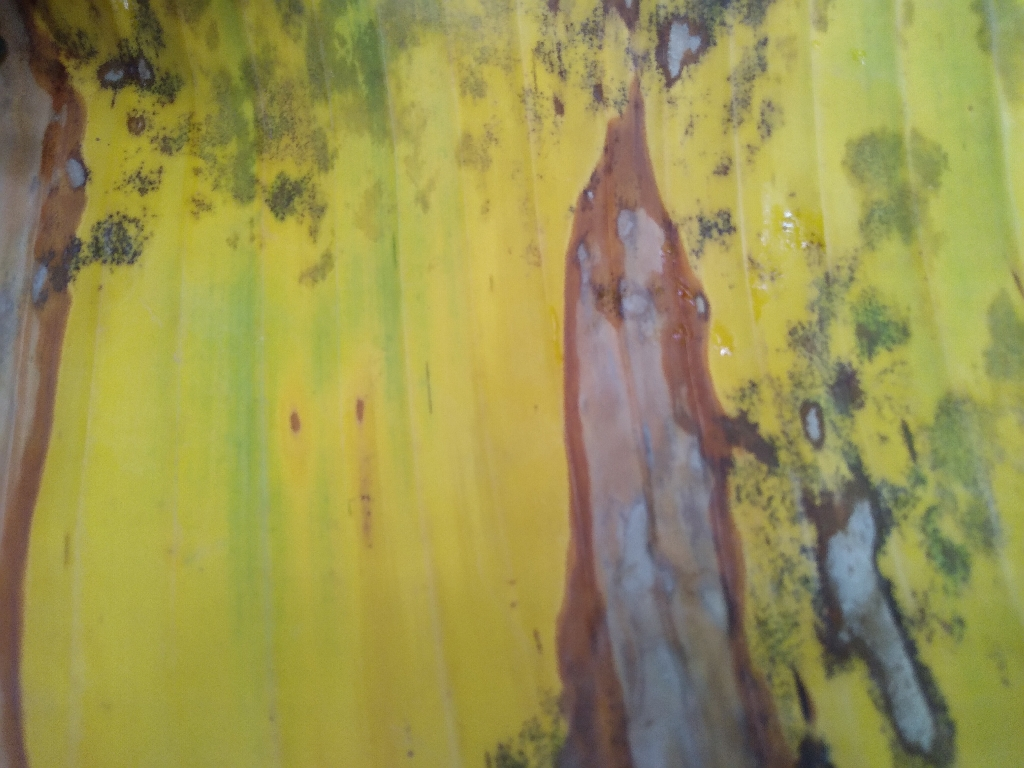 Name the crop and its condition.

banana, black sigatoka
